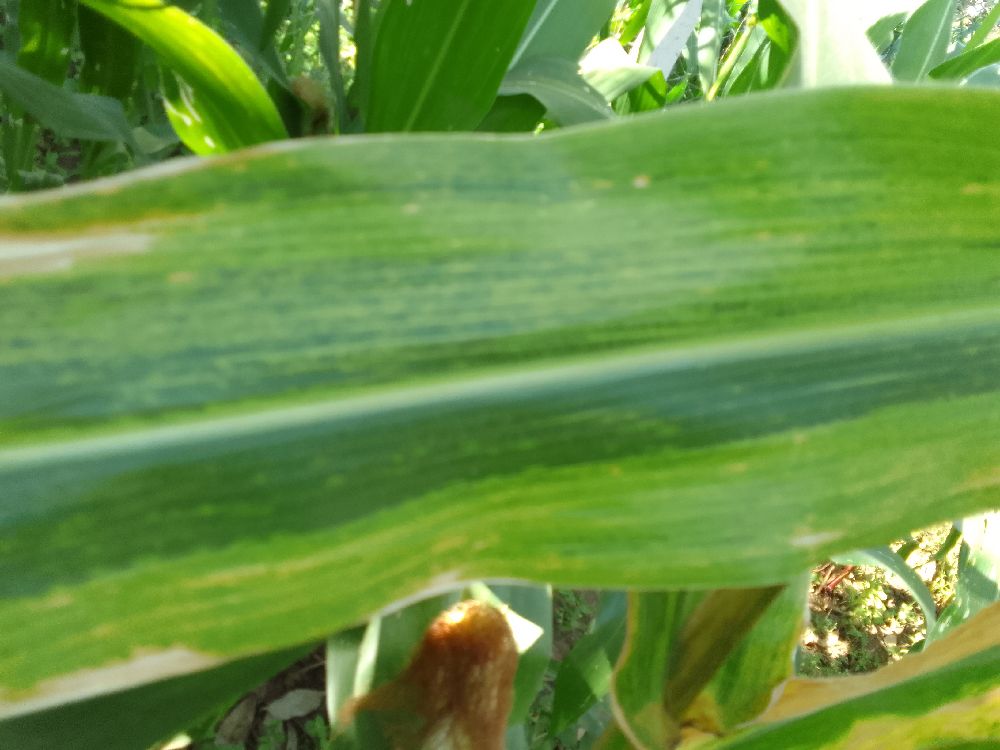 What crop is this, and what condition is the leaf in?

maize, maize lethal necrosis
